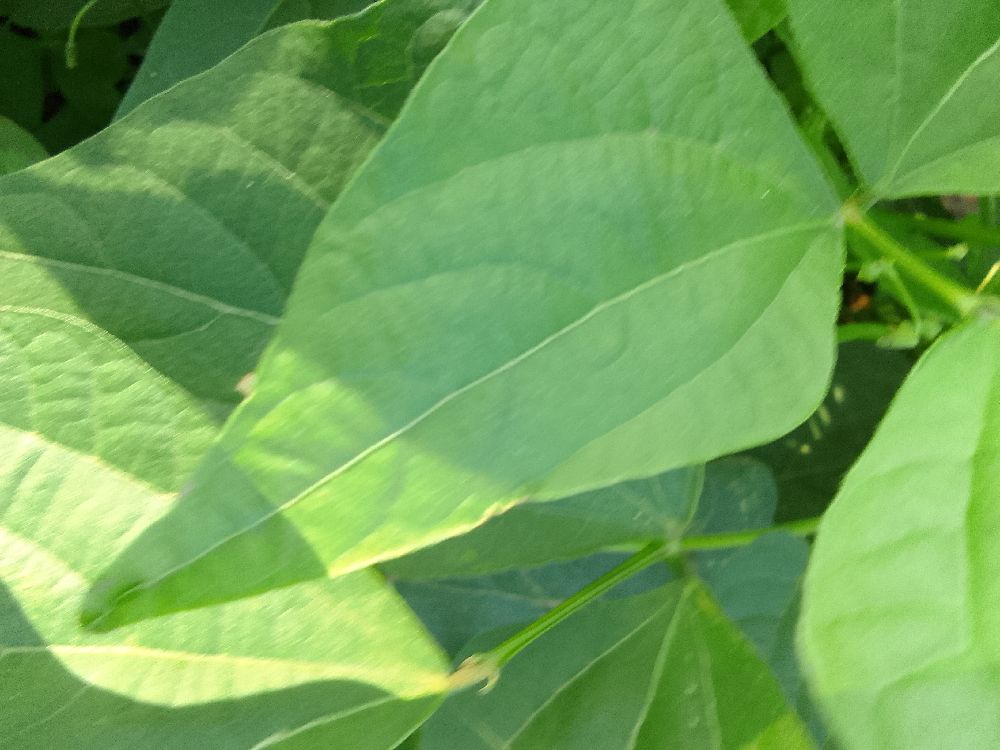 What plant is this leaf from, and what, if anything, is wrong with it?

common bean, healthy
